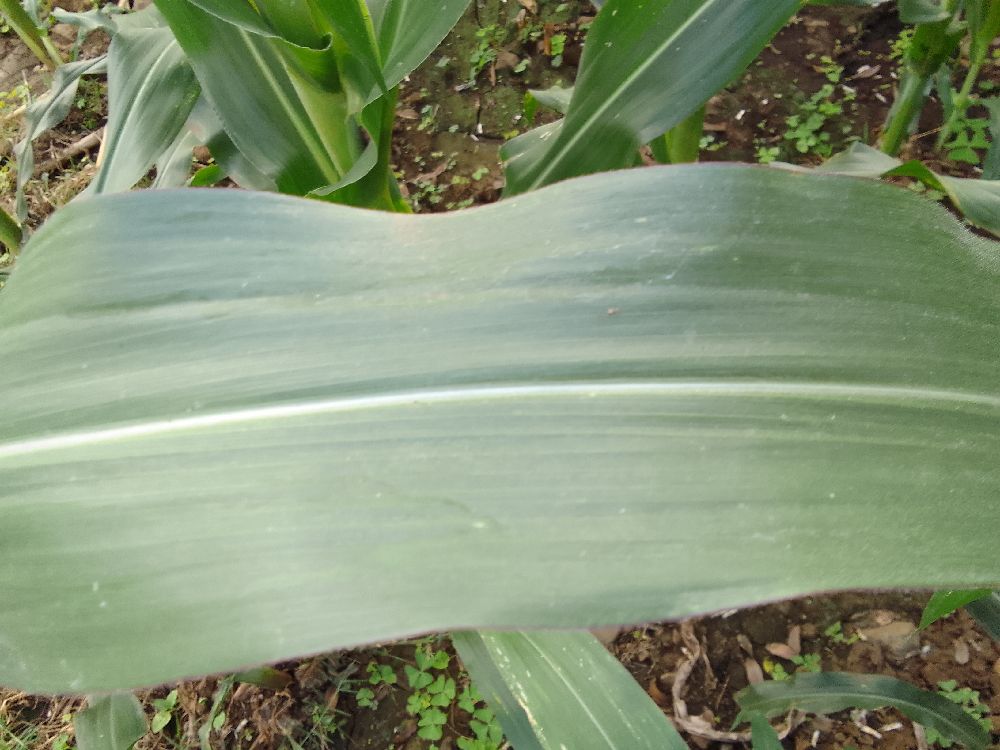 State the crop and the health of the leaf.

maize, healthy
